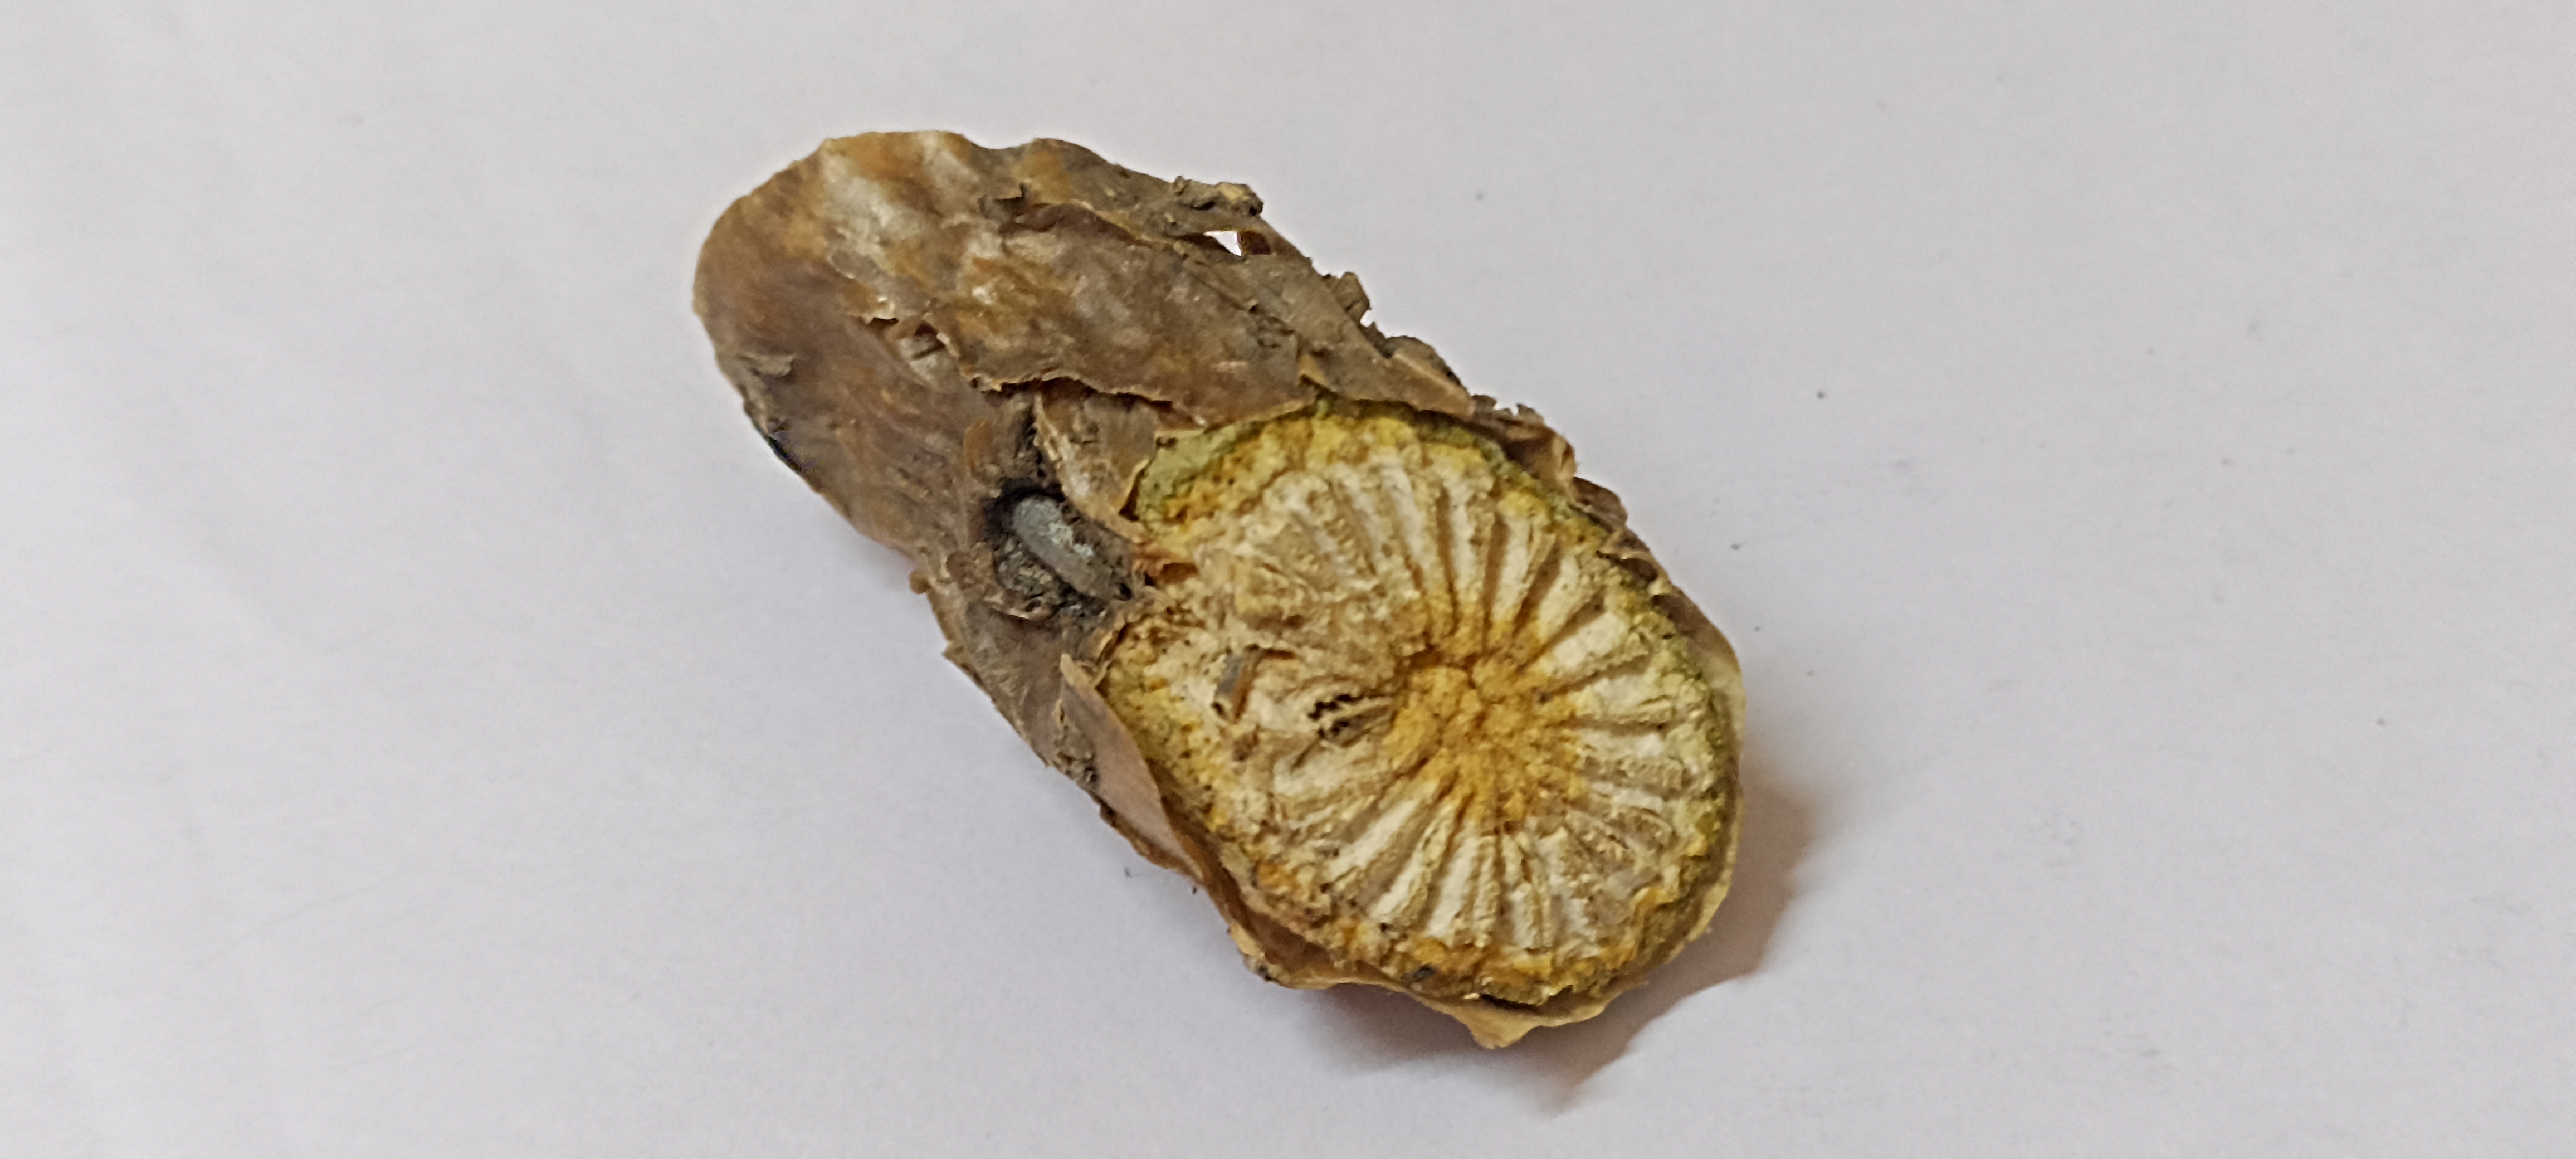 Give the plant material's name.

gulvel
